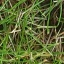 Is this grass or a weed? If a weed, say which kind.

grass
